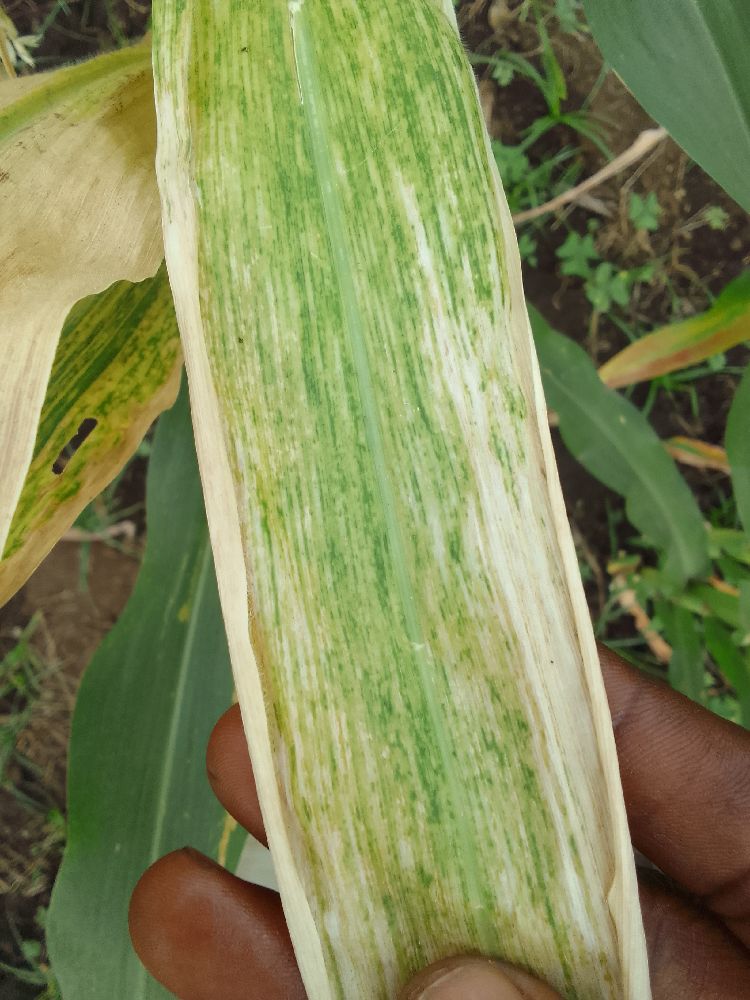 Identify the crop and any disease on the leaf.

maize, maize lethal necrosis
